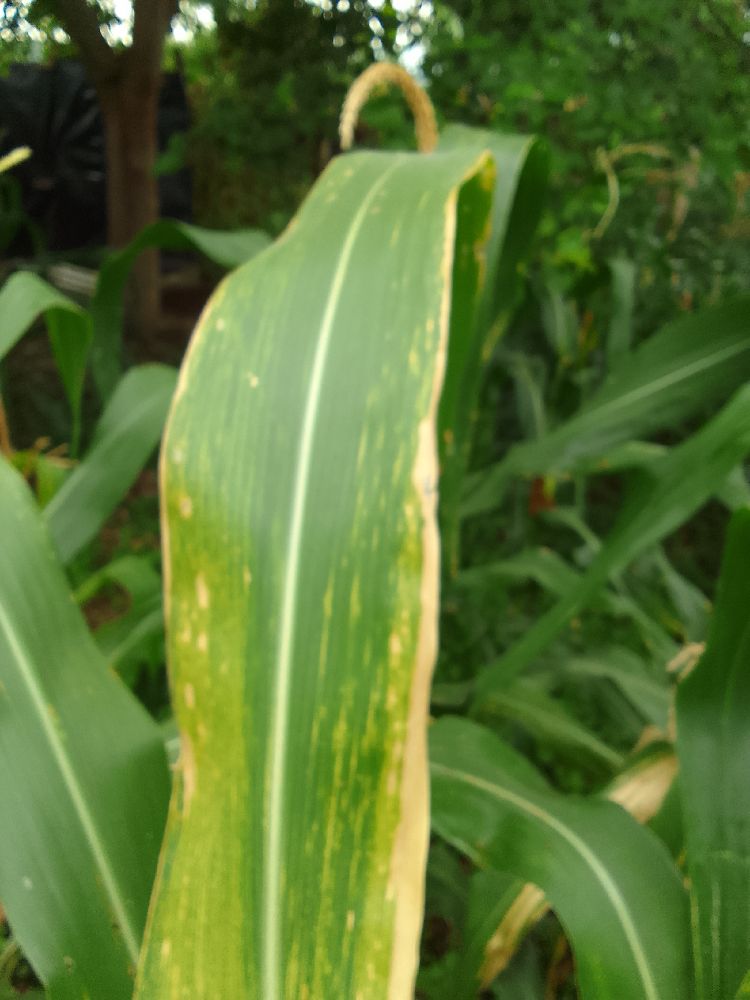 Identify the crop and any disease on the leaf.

maize, maize lethal necrosis
